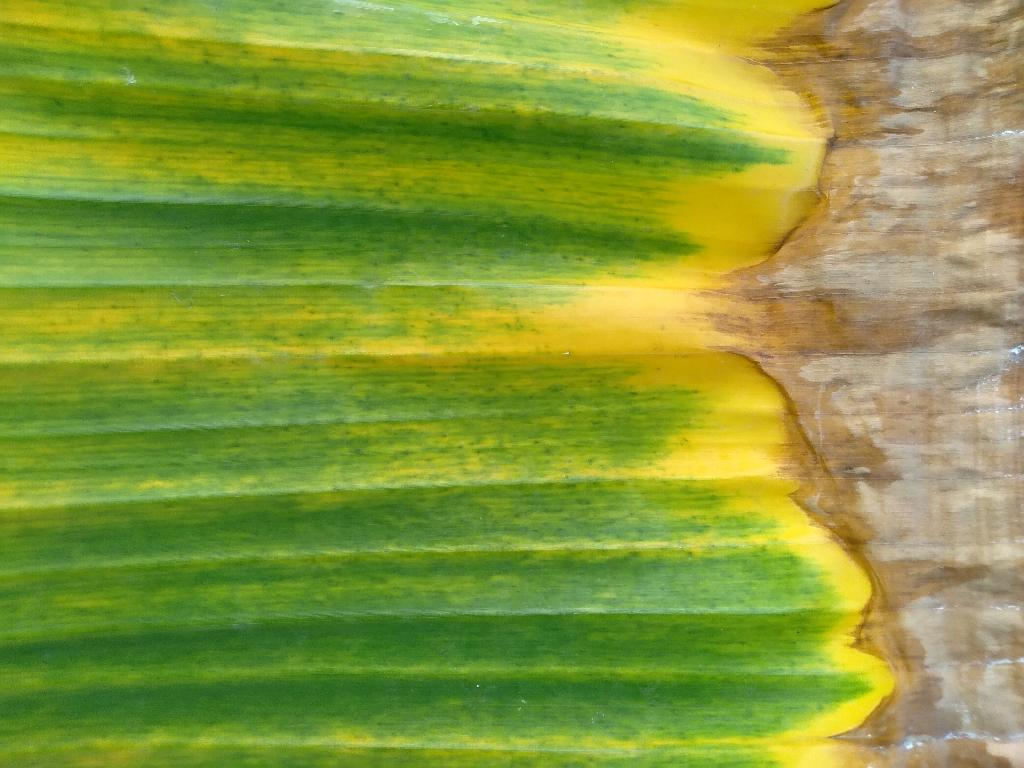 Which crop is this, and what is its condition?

banana, fusarium wilt race 1
